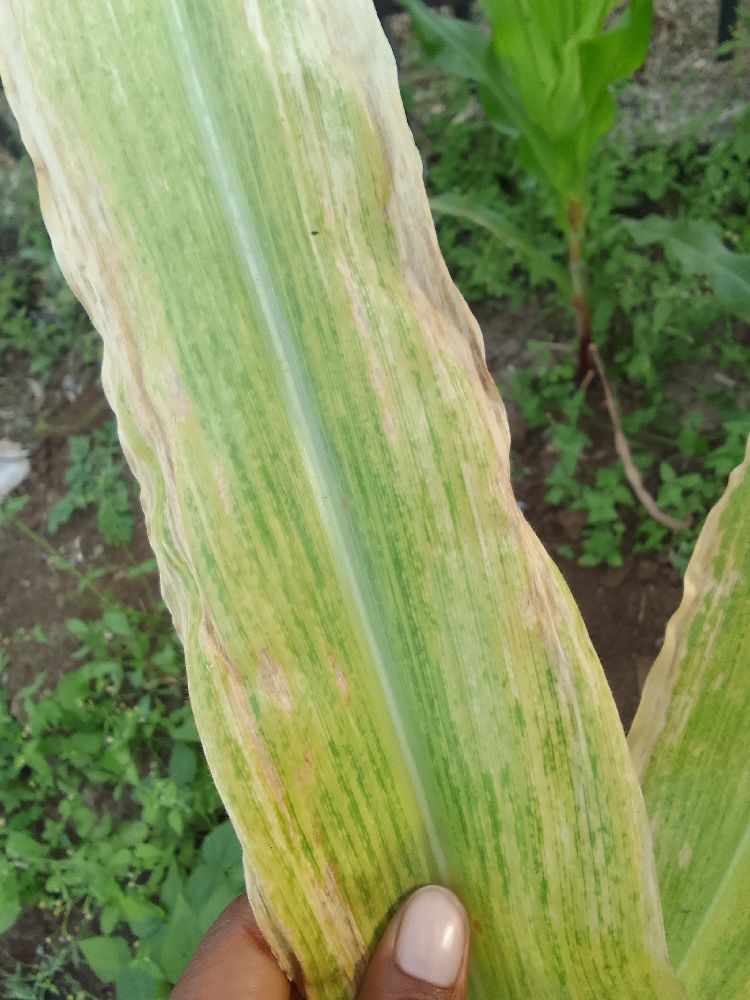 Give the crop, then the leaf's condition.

maize, maize lethal necrosis
